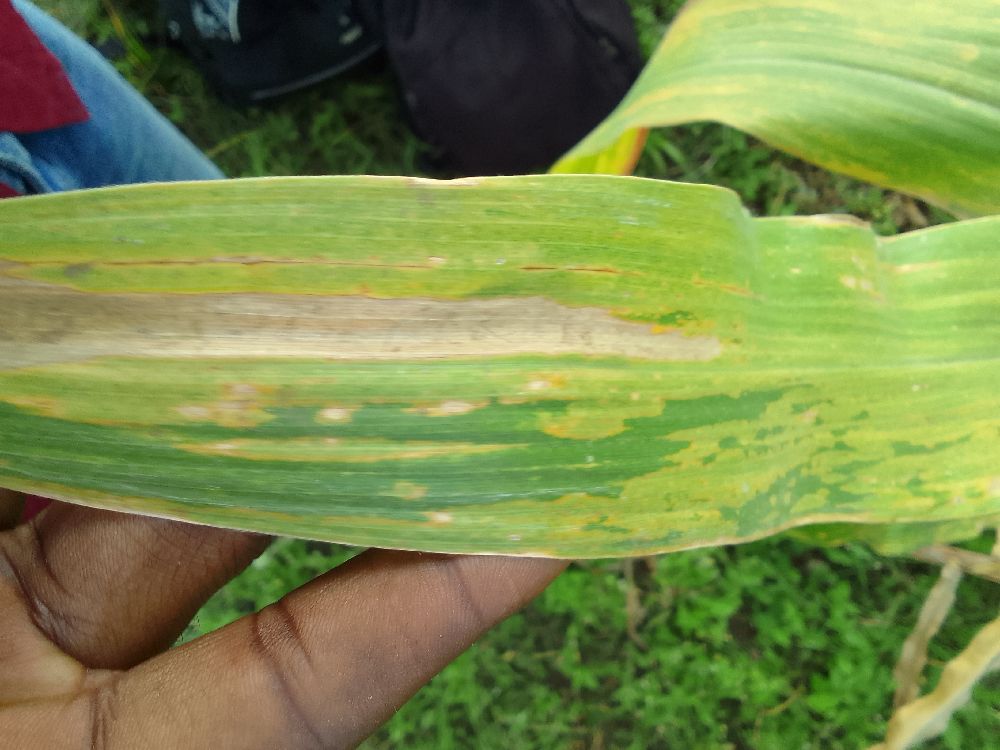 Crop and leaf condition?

maize, maize lethal necrosis
